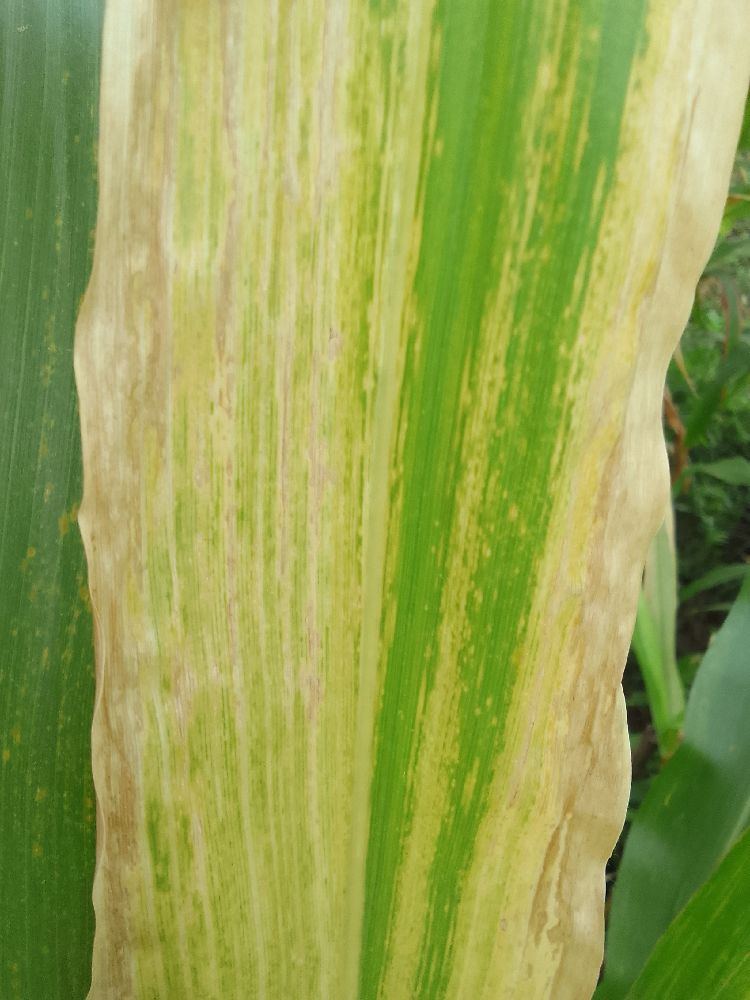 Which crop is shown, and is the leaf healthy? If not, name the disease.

maize, maize lethal necrosis
